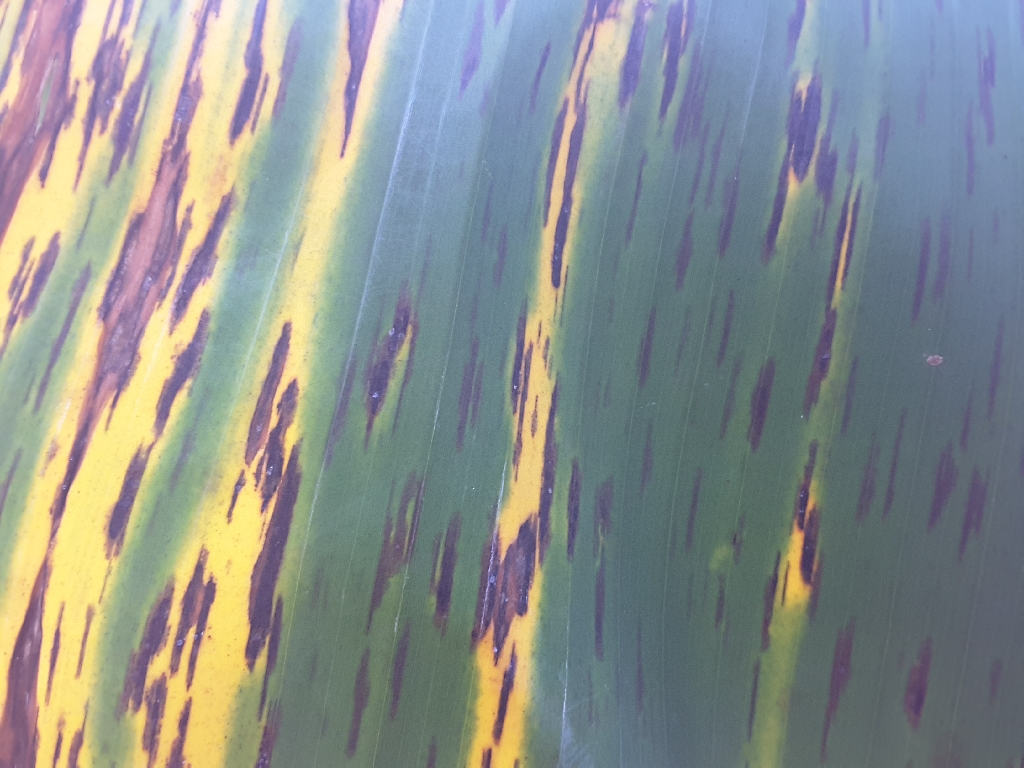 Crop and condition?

banana, black sigatoka
